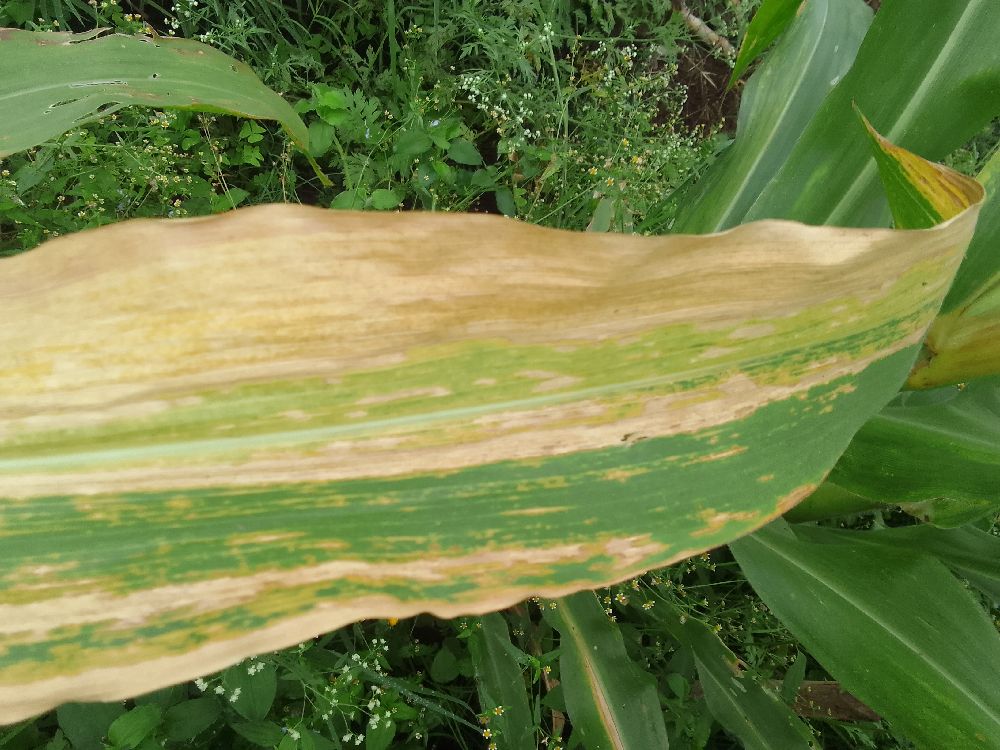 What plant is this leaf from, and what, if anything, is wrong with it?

maize, maize lethal necrosis
